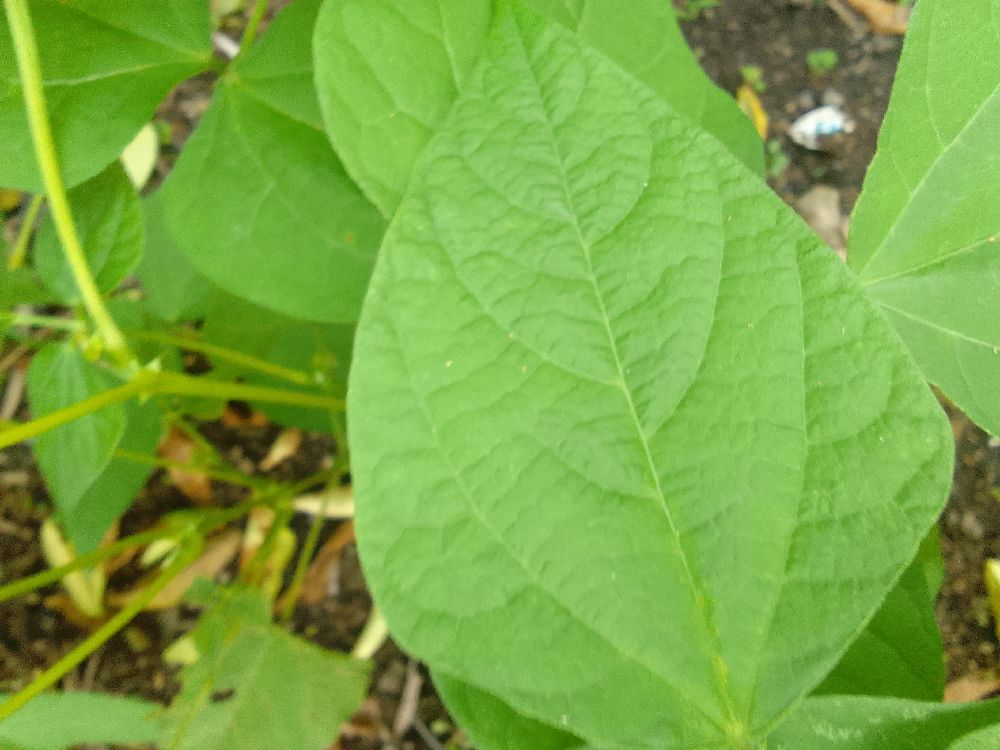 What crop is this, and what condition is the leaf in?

common bean, healthy
